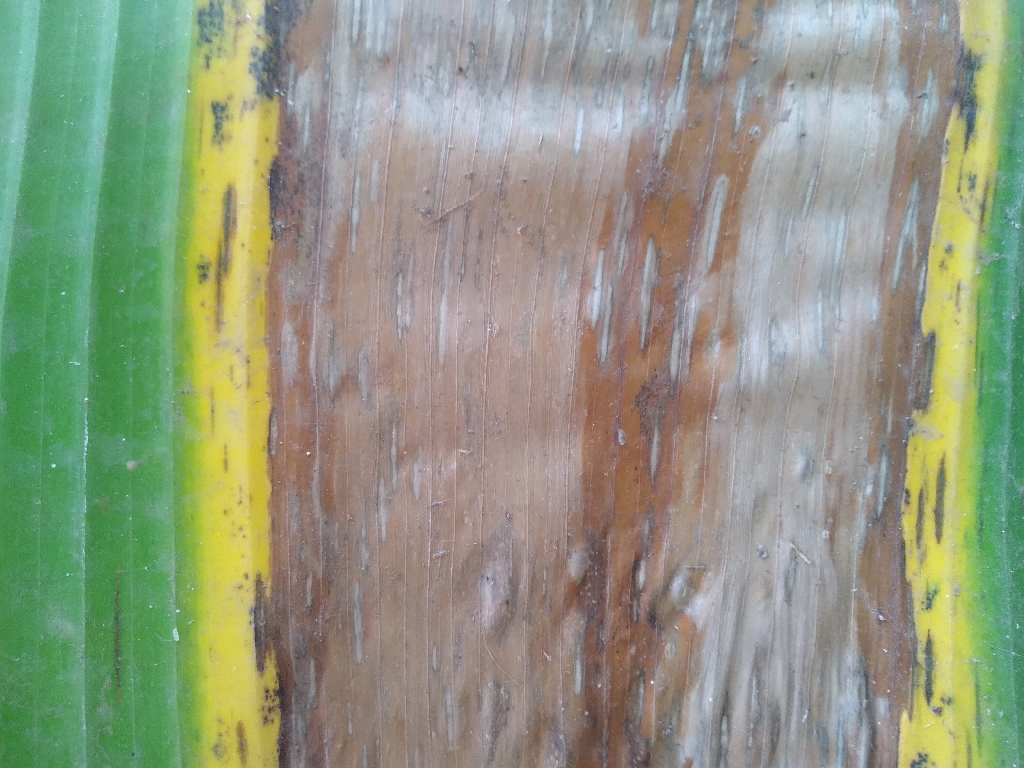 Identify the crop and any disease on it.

banana, black sigatoka
